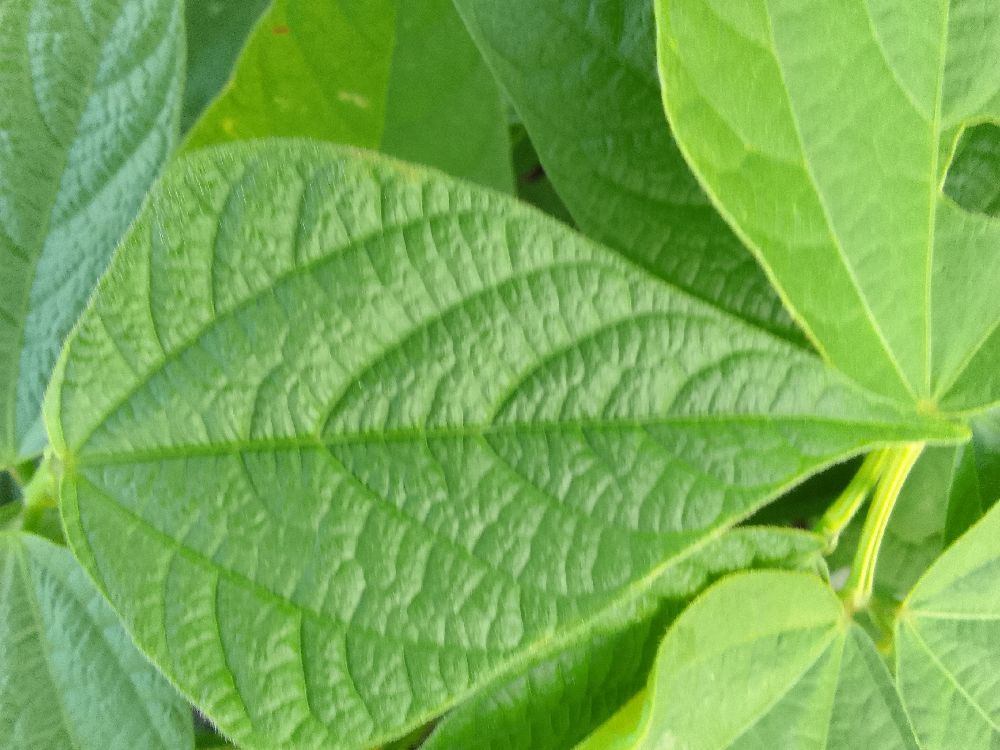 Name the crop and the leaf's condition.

common bean, healthy
